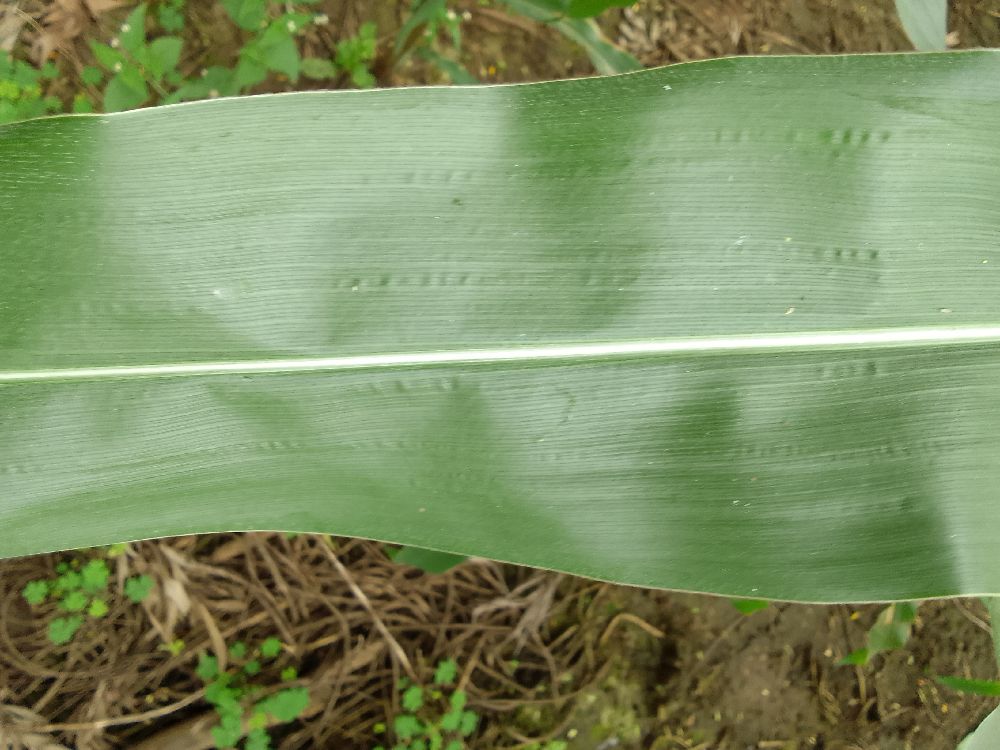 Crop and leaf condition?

maize, healthy
